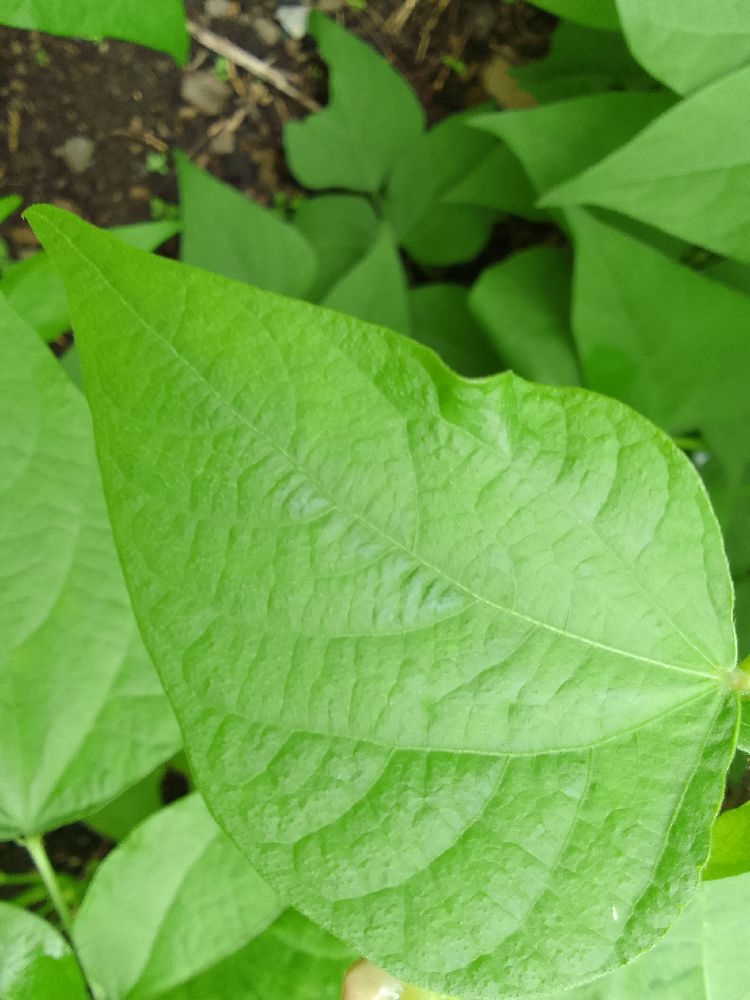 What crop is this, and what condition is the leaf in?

common bean, healthy
